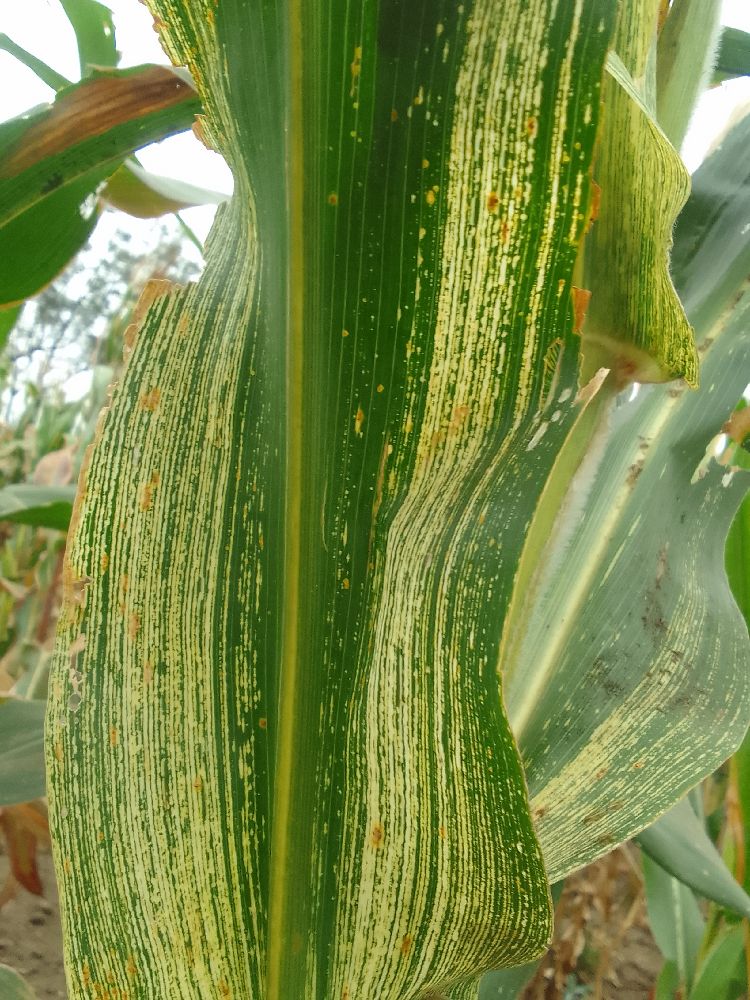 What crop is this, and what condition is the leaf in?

maize, maize streak virus
